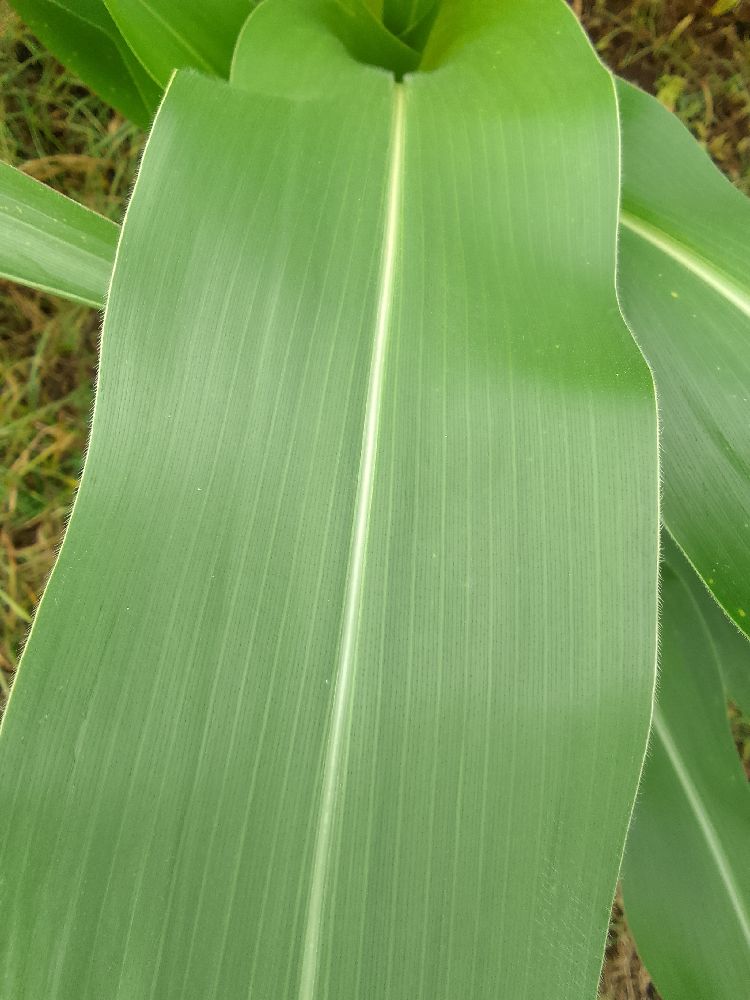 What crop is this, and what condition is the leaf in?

maize, healthy
